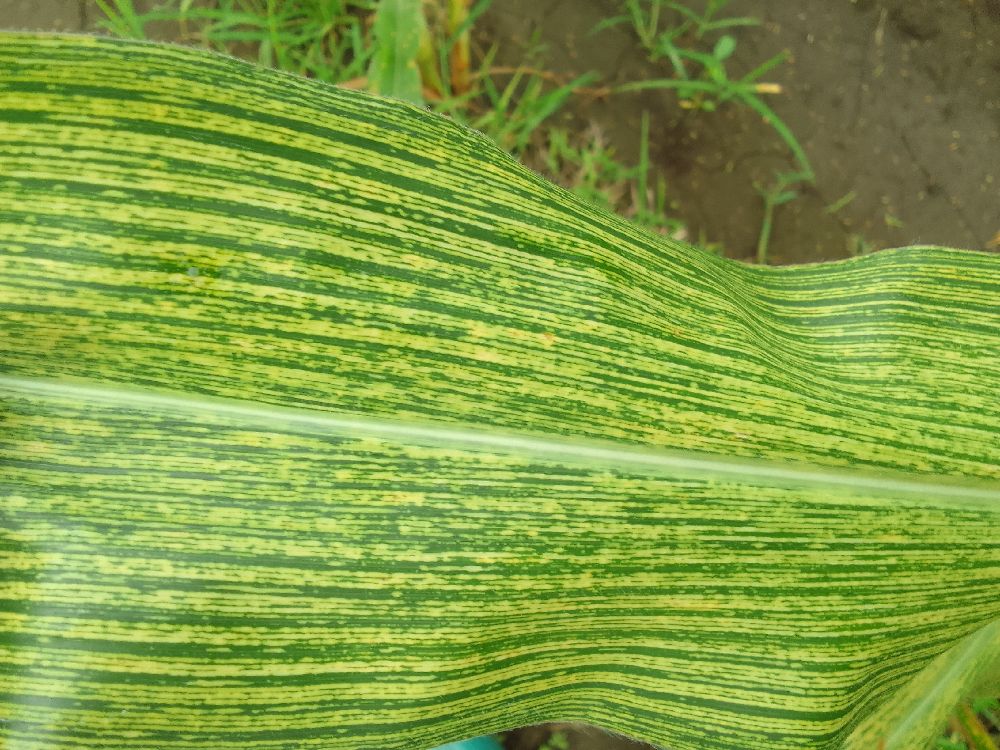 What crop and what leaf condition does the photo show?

maize, maize streak virus
